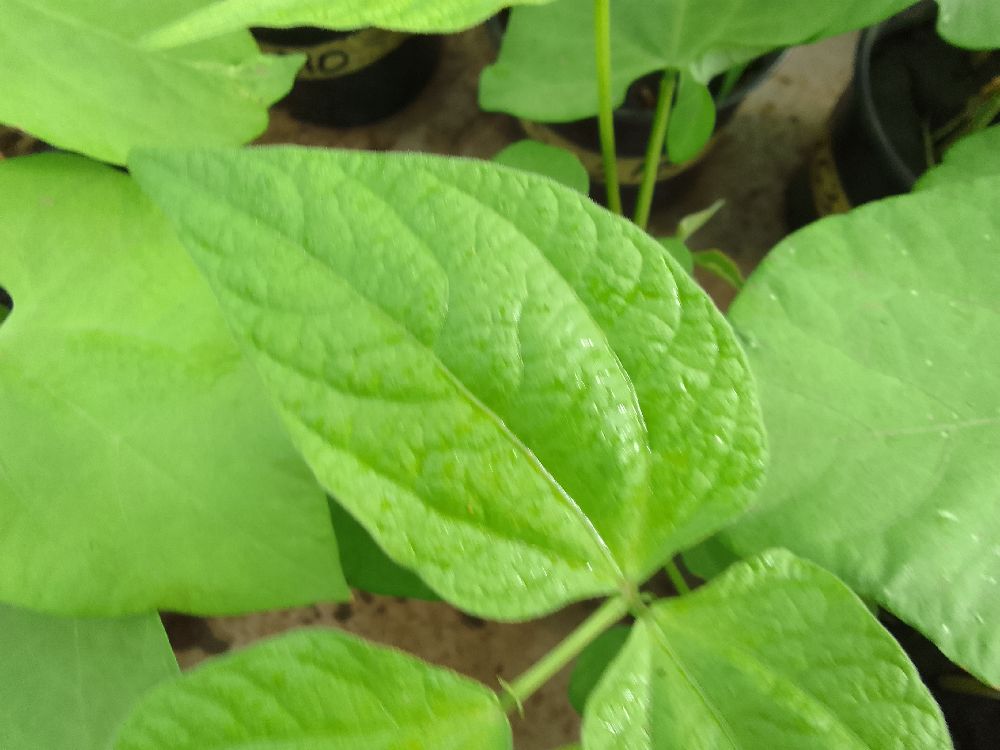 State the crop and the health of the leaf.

common bean, healthy
